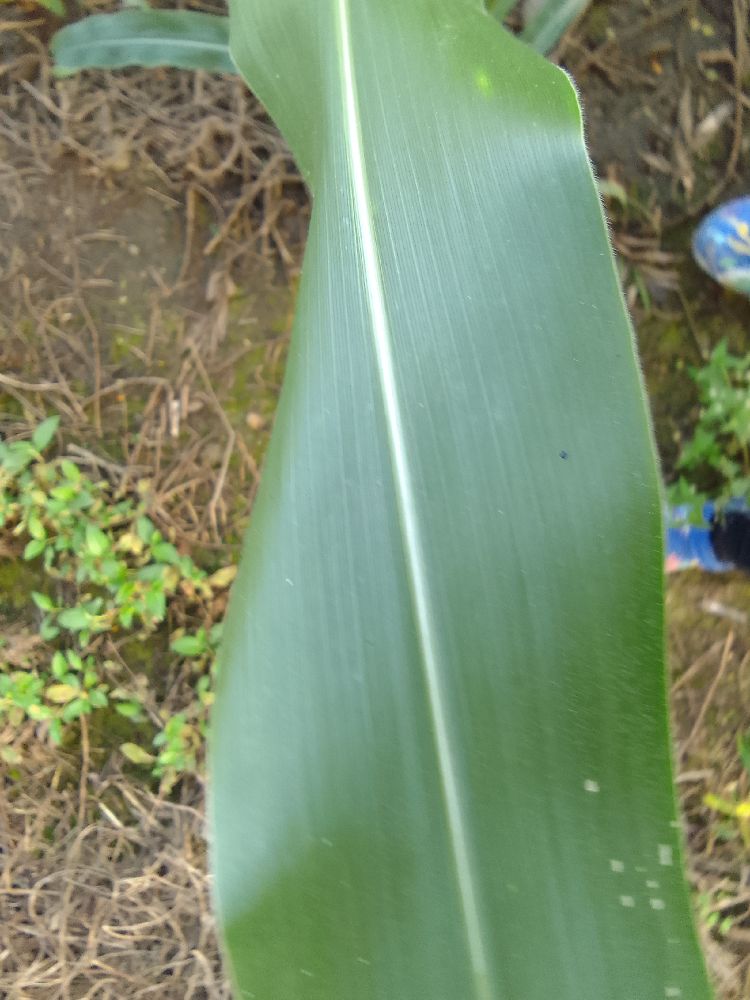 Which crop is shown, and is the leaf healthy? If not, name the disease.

maize, healthy
